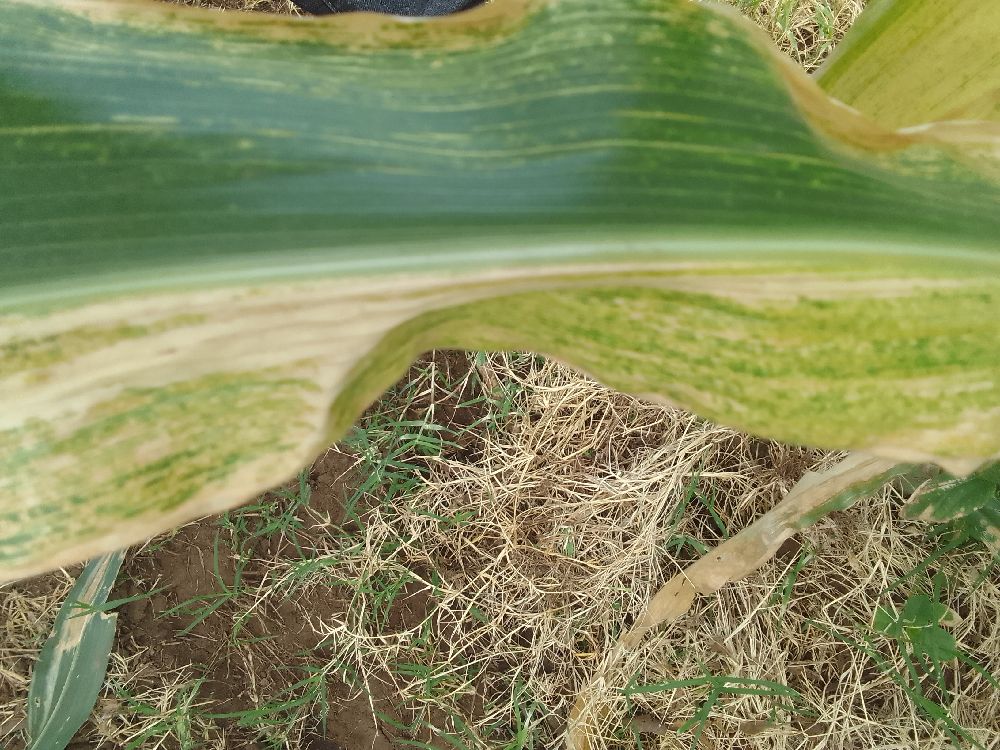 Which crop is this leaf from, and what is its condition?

maize, maize lethal necrosis
